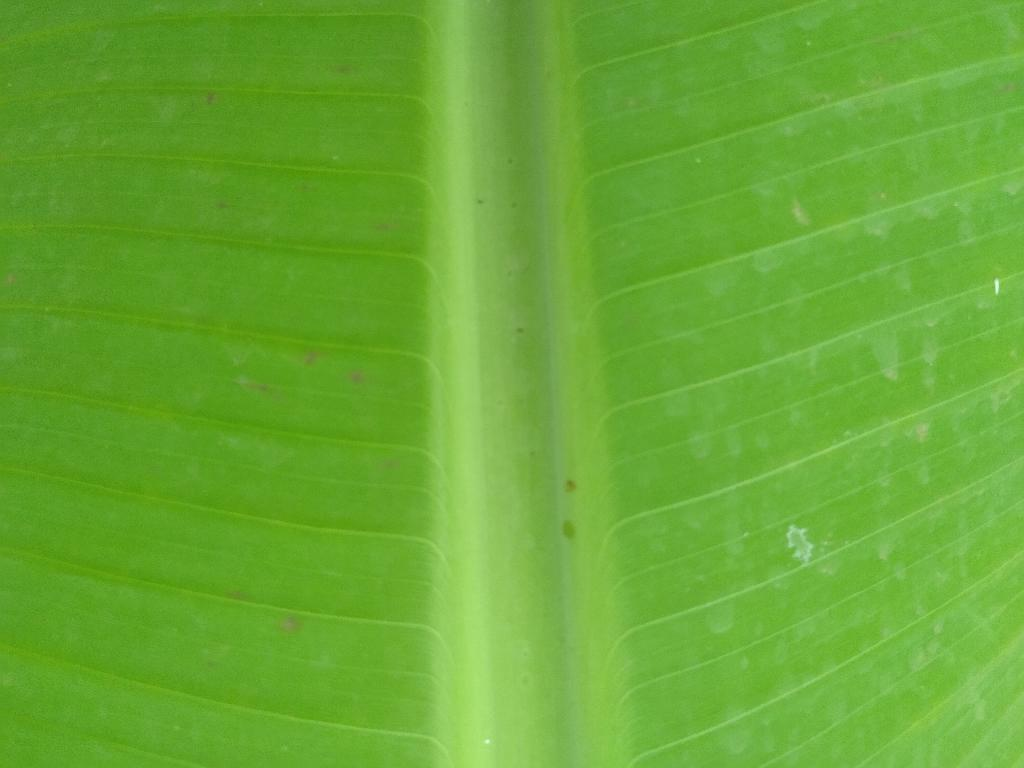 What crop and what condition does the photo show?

banana, healthy
